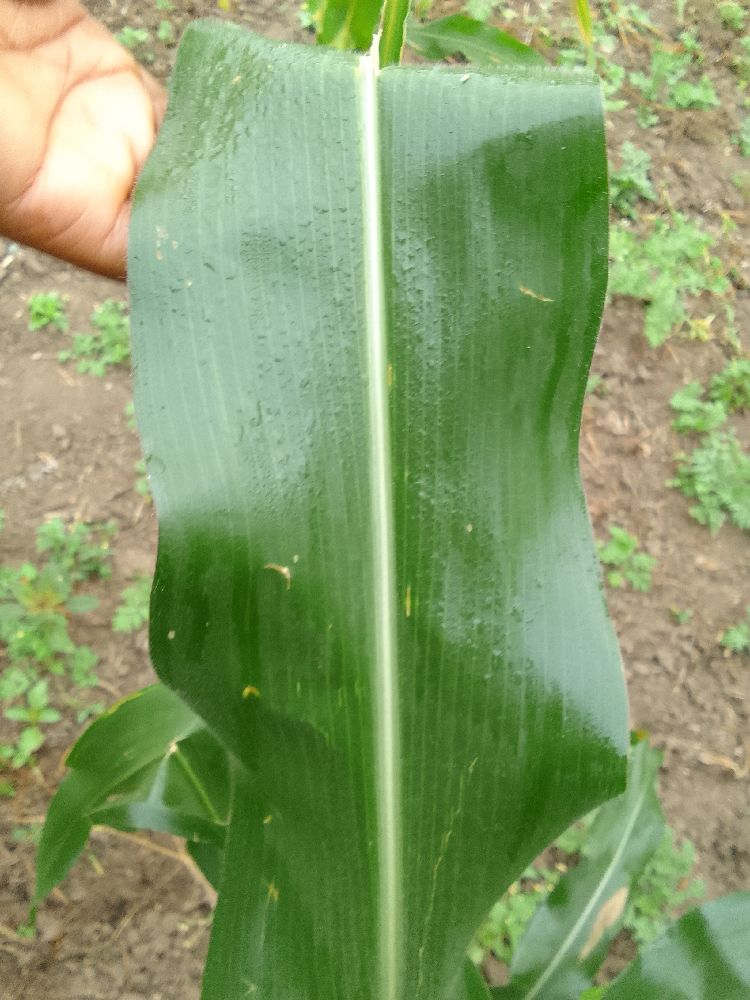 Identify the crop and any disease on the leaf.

maize, healthy
